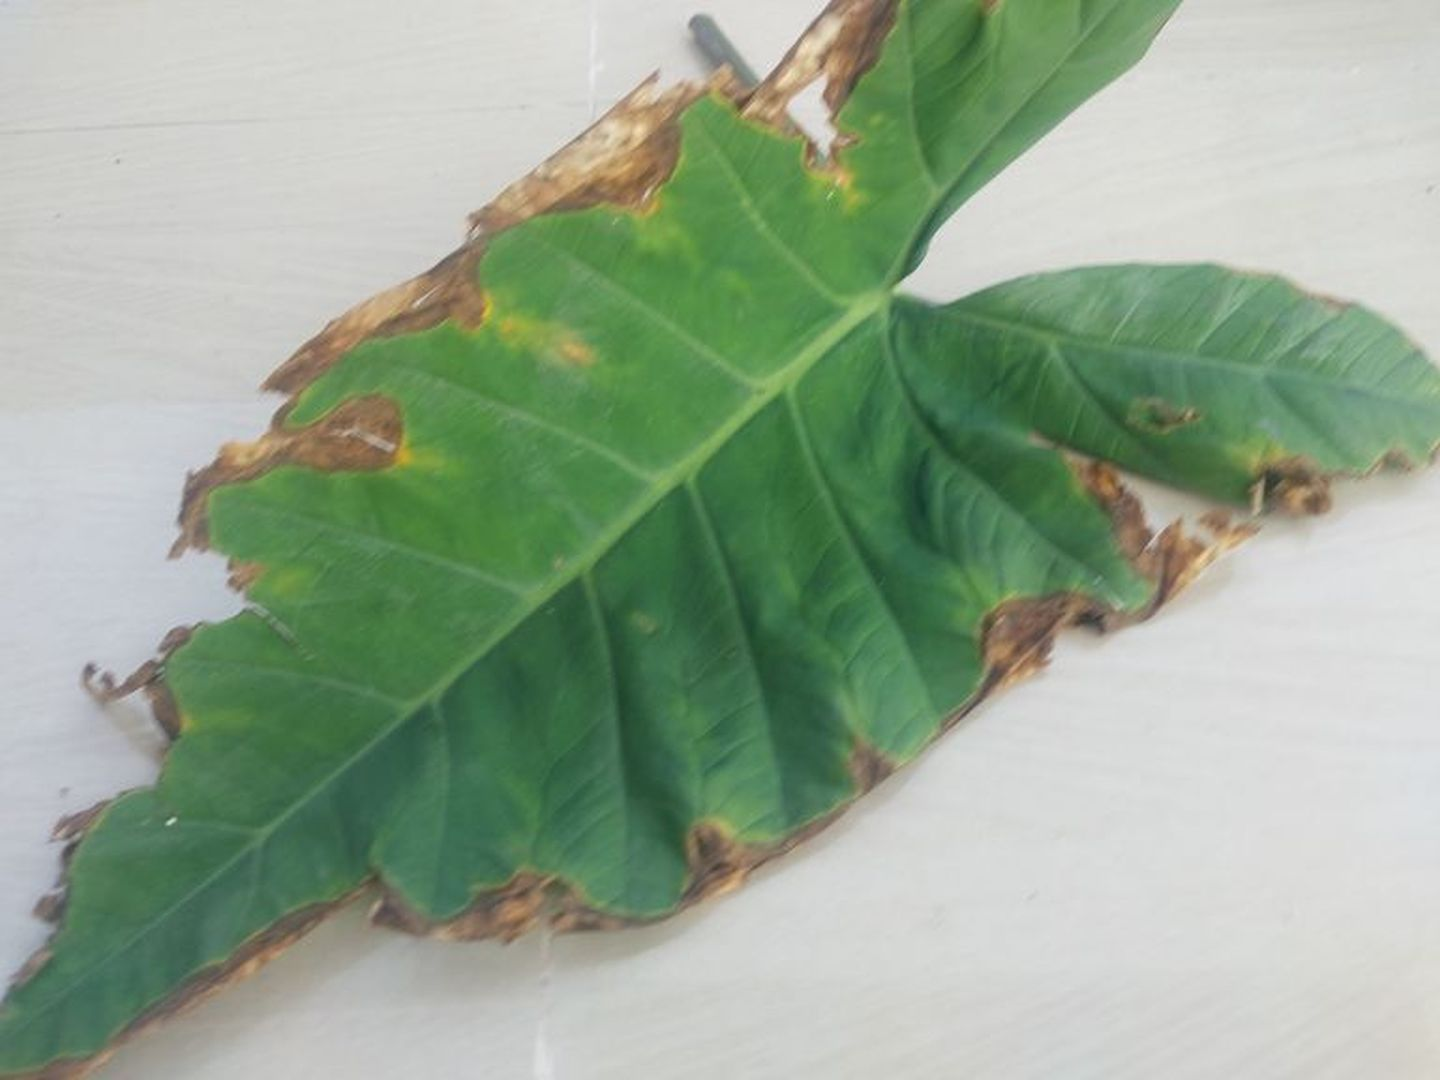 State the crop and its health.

taro, leaf blight
